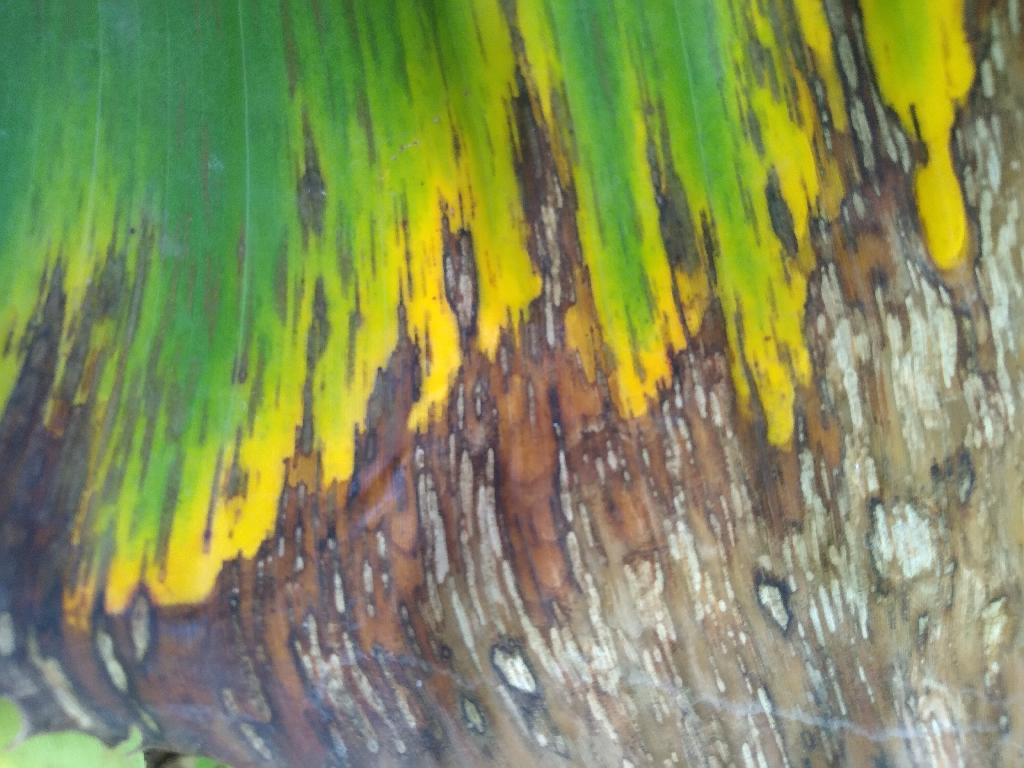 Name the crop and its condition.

banana, black sigatoka
